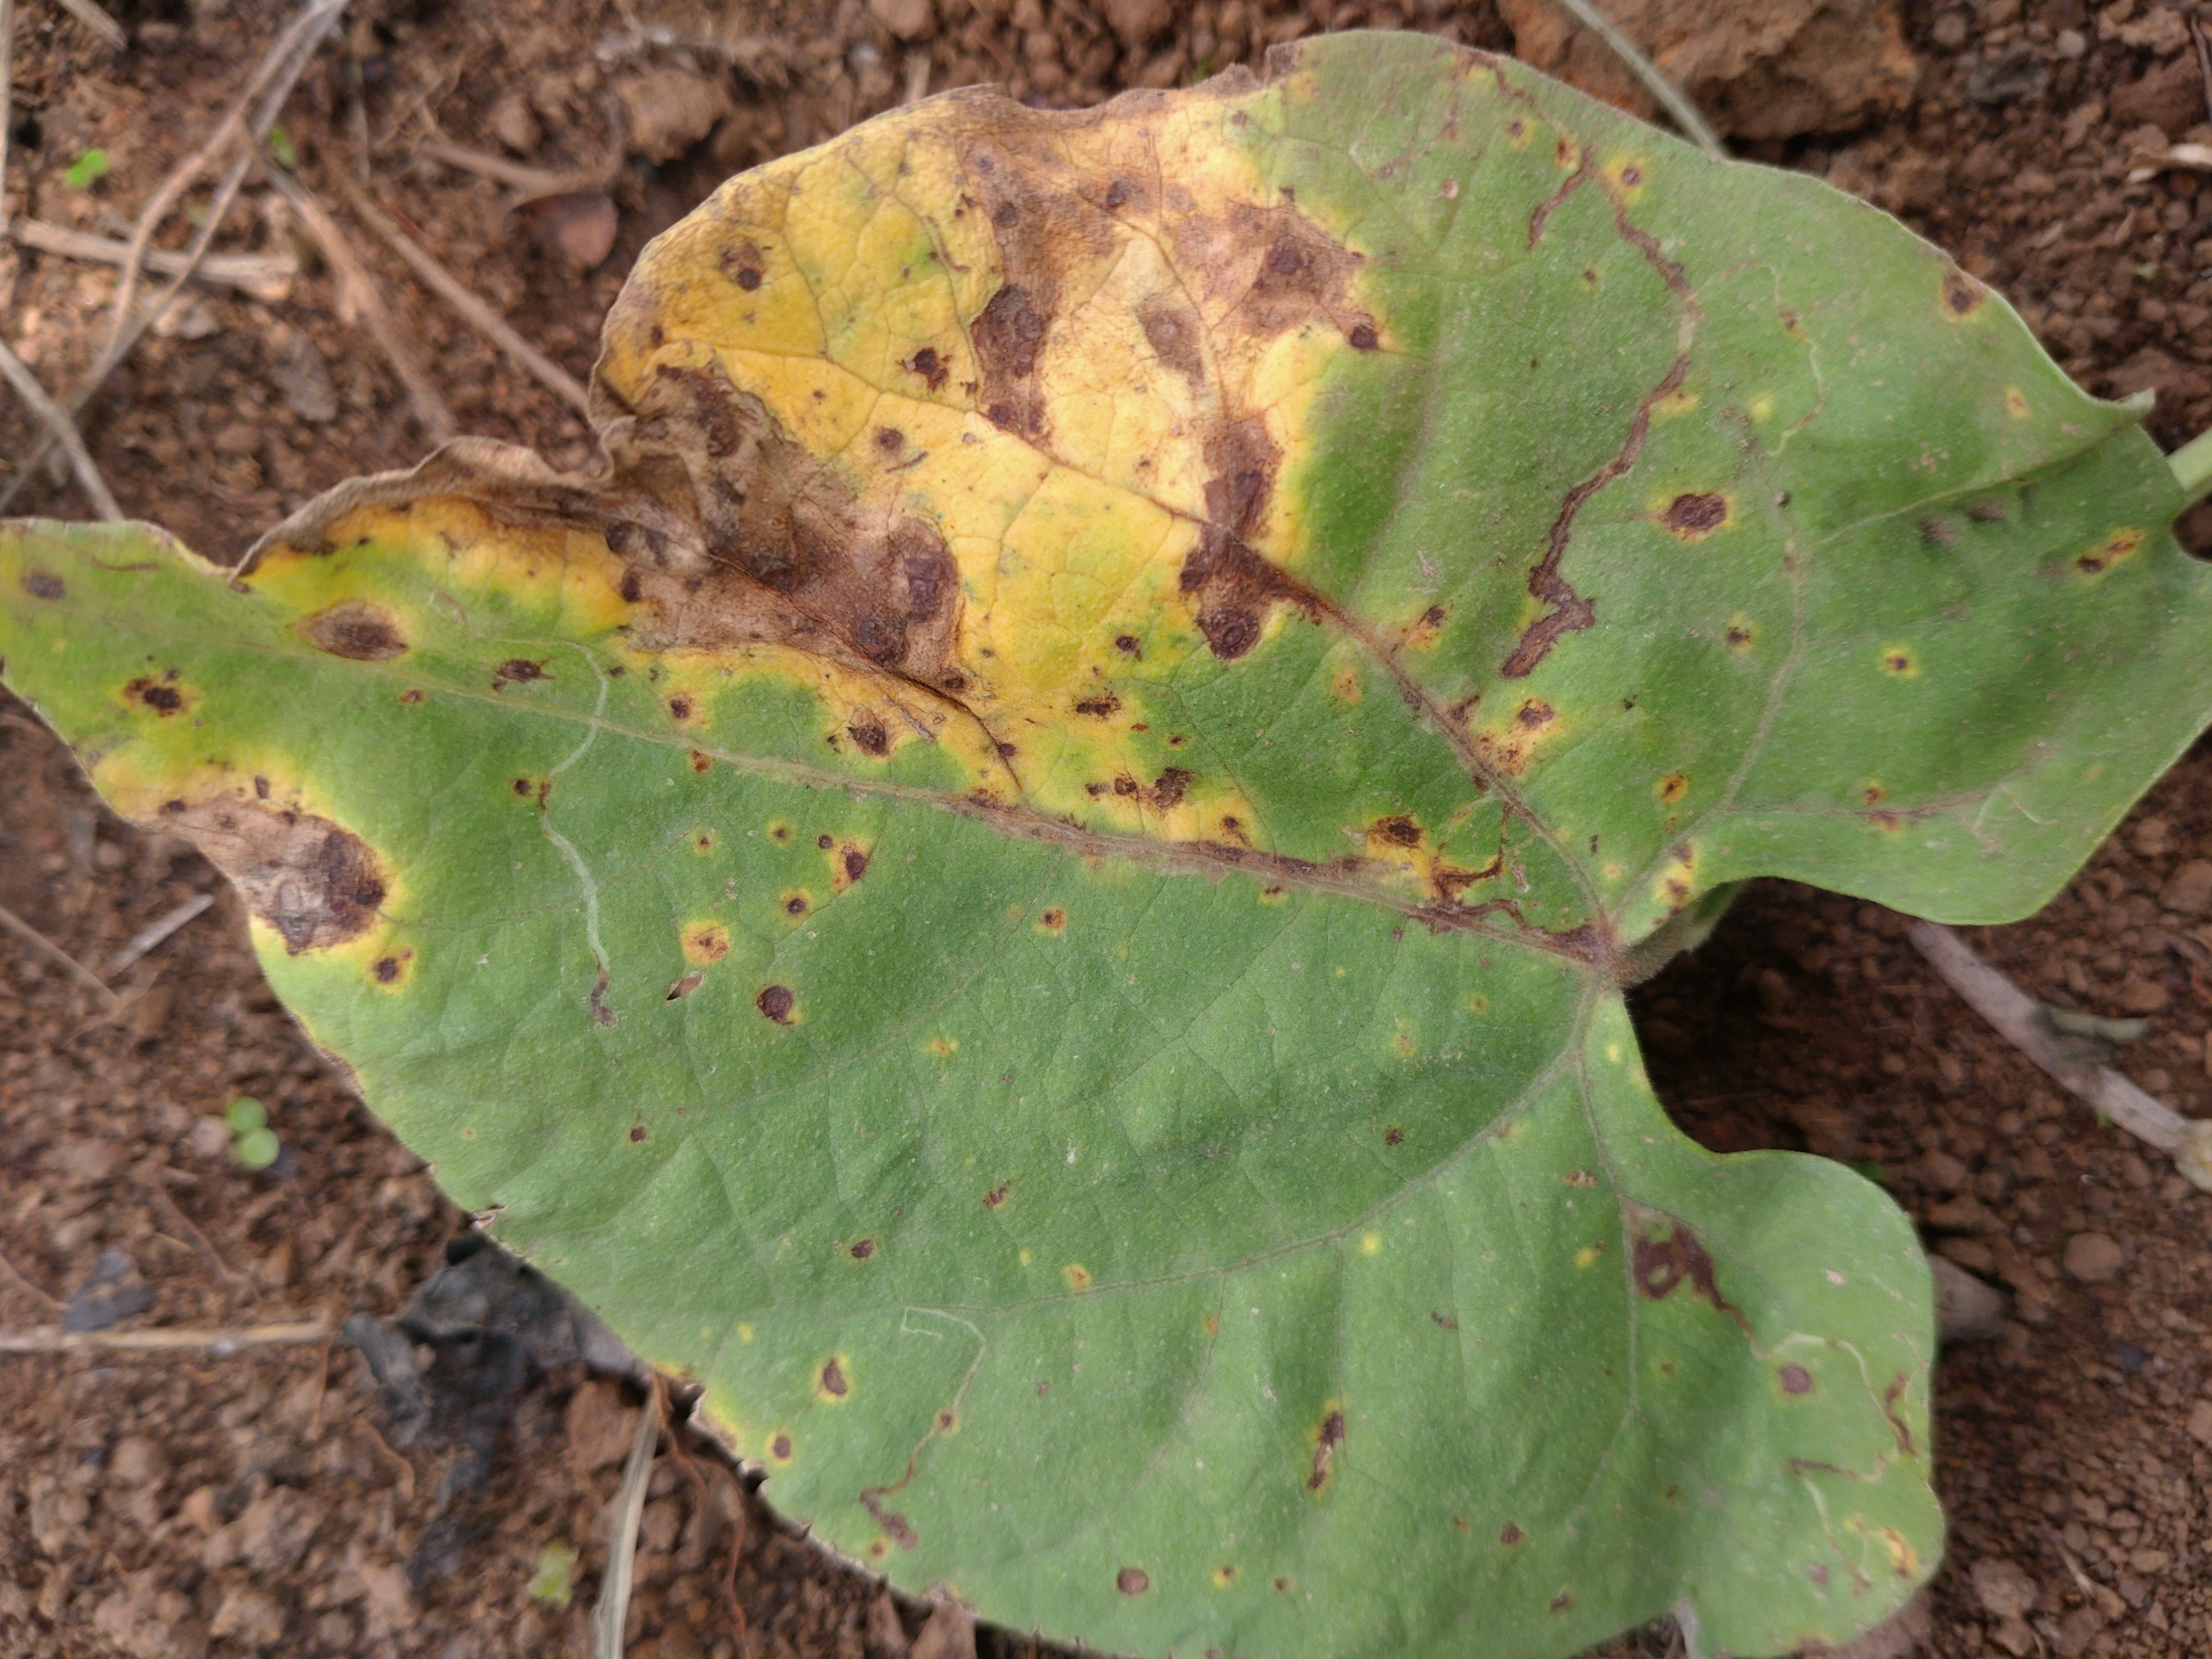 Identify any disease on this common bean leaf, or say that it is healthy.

rust
